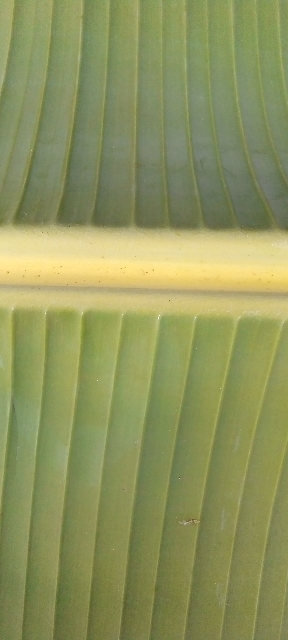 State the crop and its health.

banana, healthy
